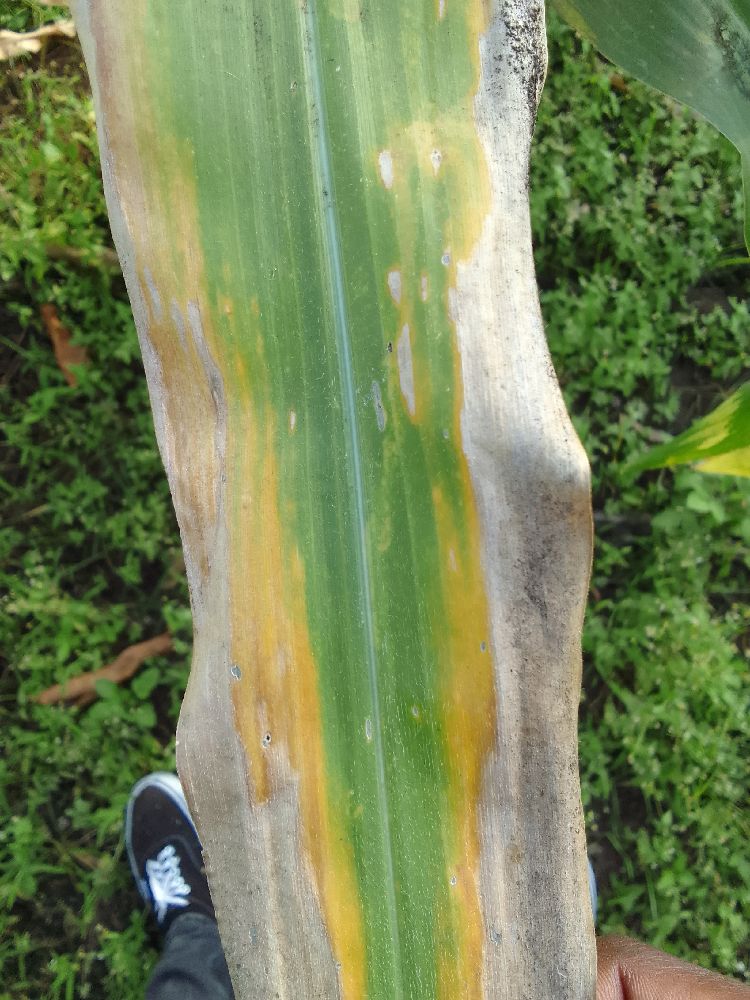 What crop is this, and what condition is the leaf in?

maize, maize lethal necrosis
